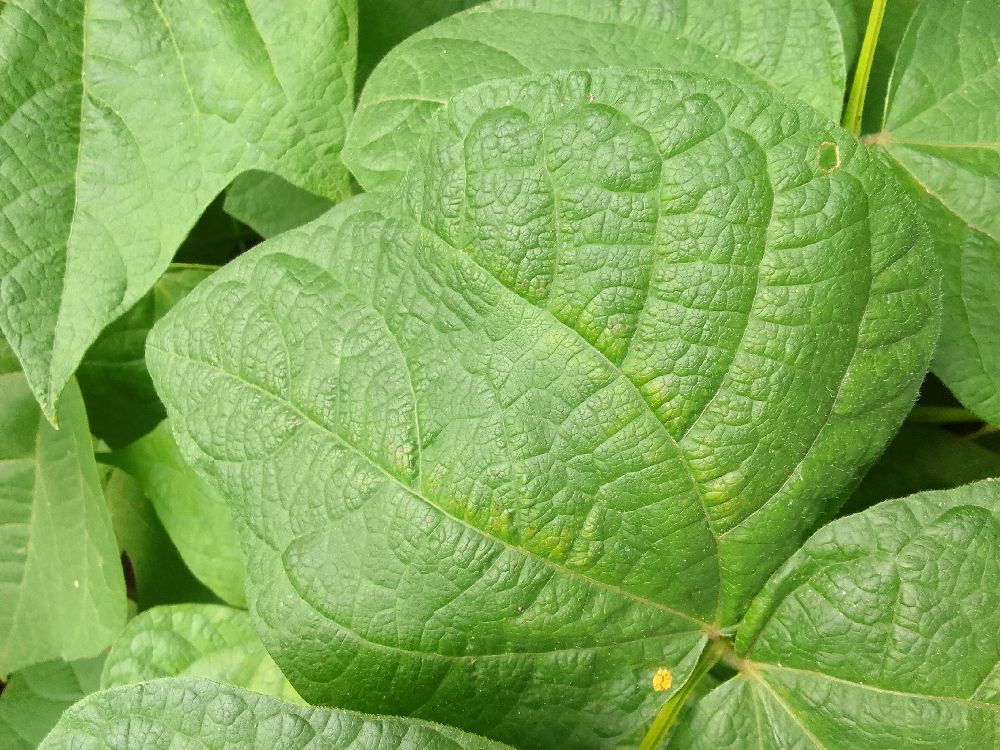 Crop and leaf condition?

common bean, healthy
